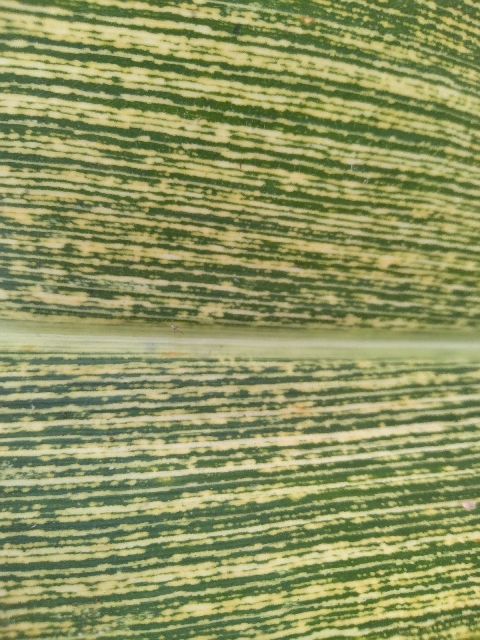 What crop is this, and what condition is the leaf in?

maize, maize streak virus
